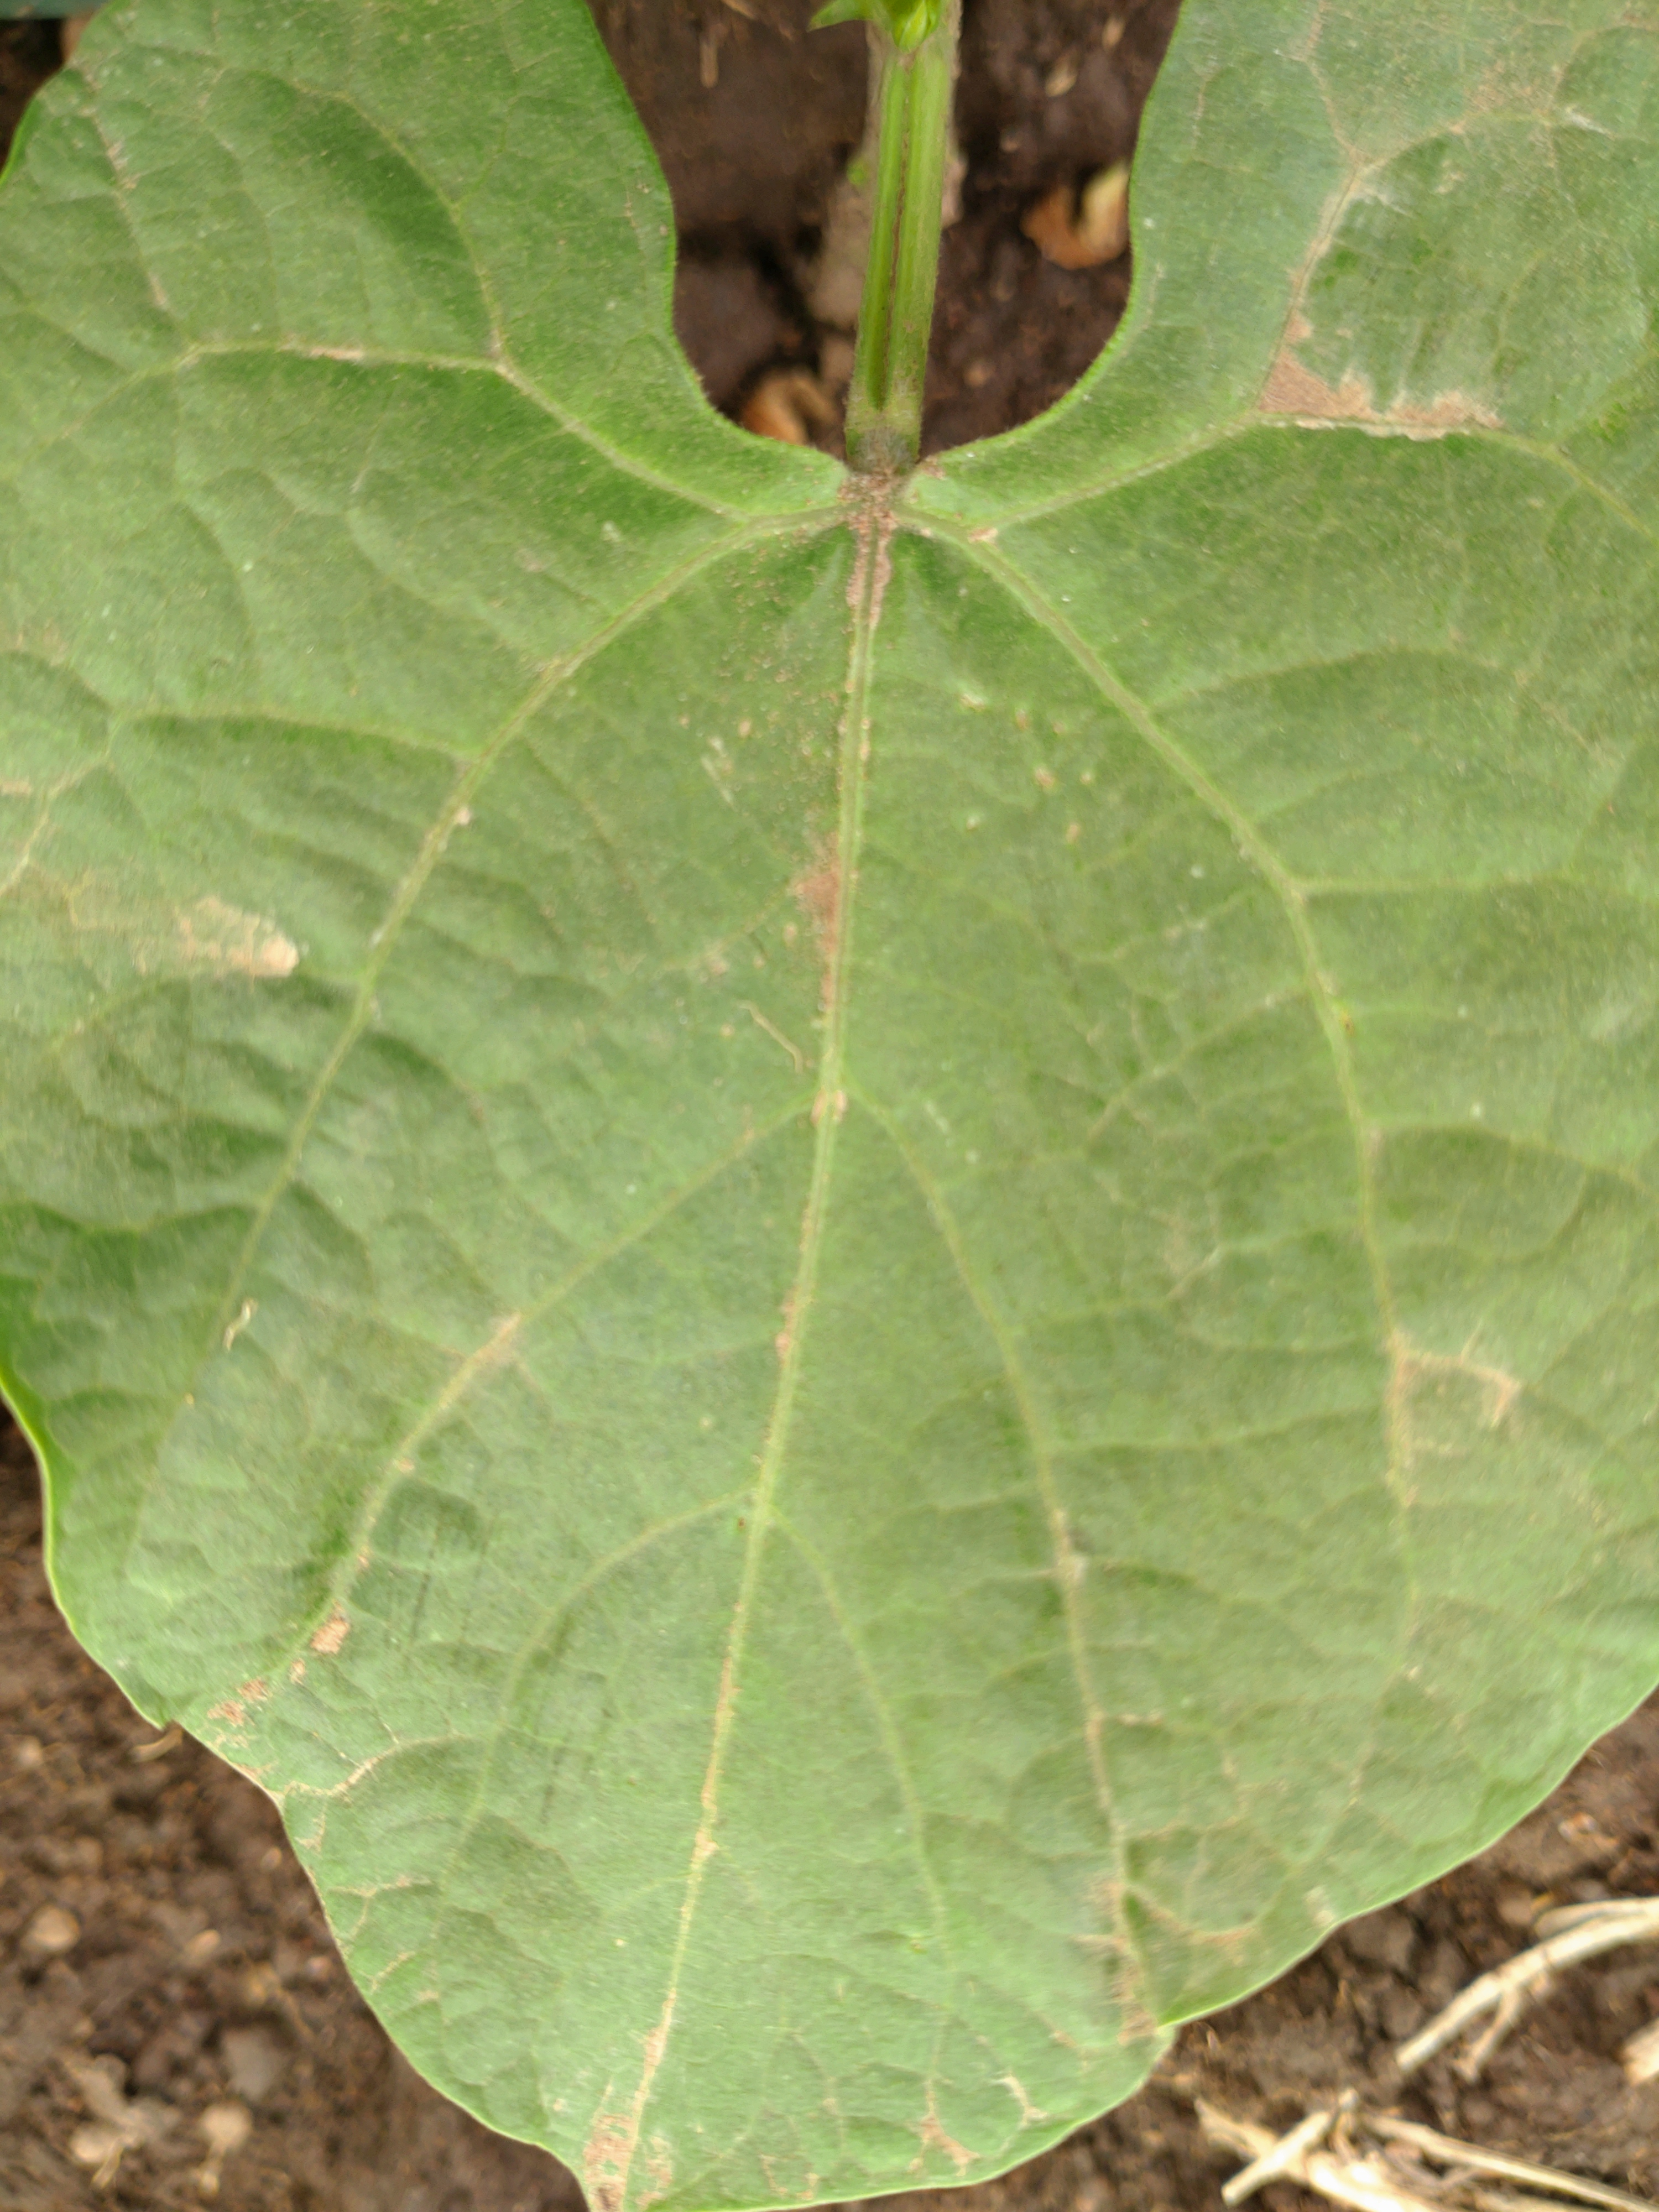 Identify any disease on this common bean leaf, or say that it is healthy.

healthy
